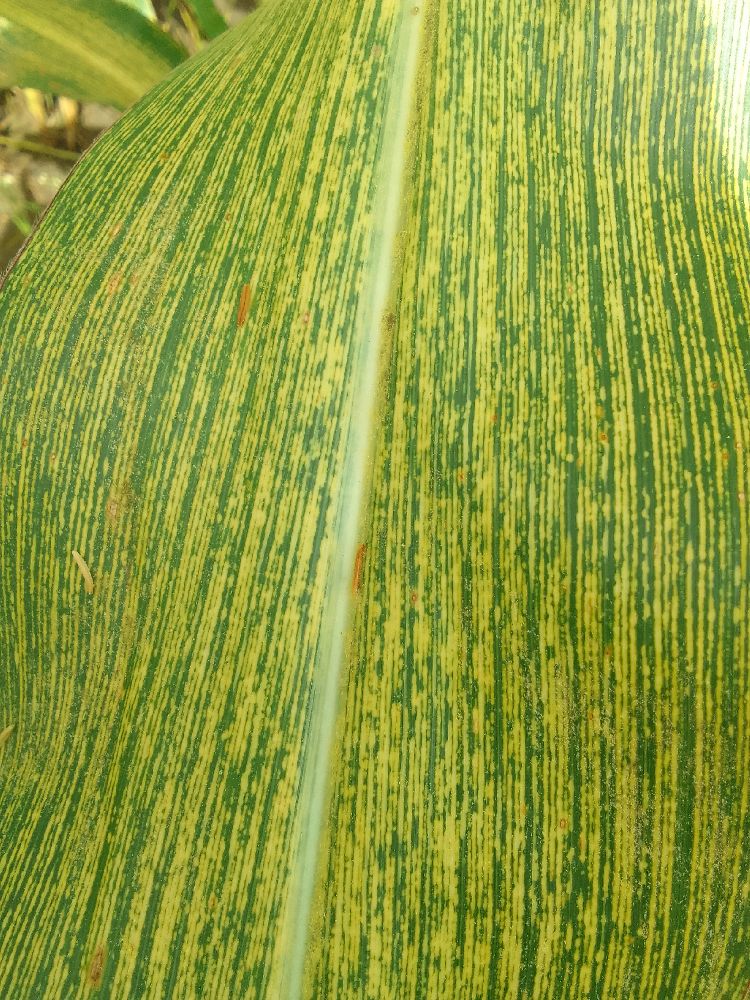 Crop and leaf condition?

maize, maize streak virus
